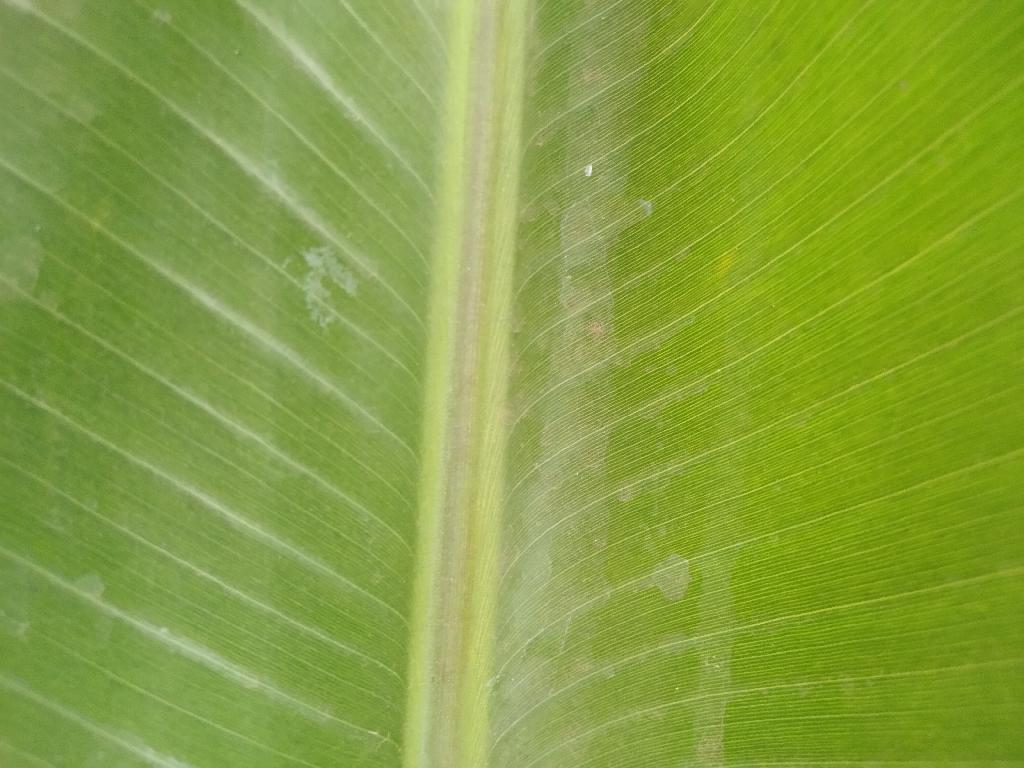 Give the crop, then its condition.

banana, healthy
